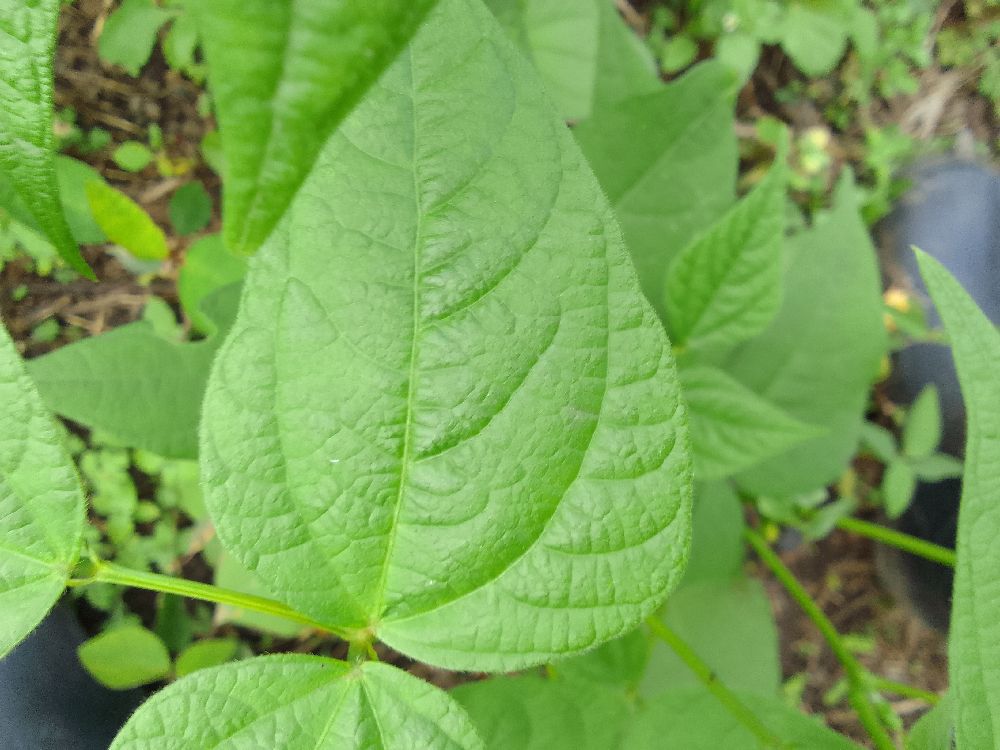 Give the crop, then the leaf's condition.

common bean, healthy
